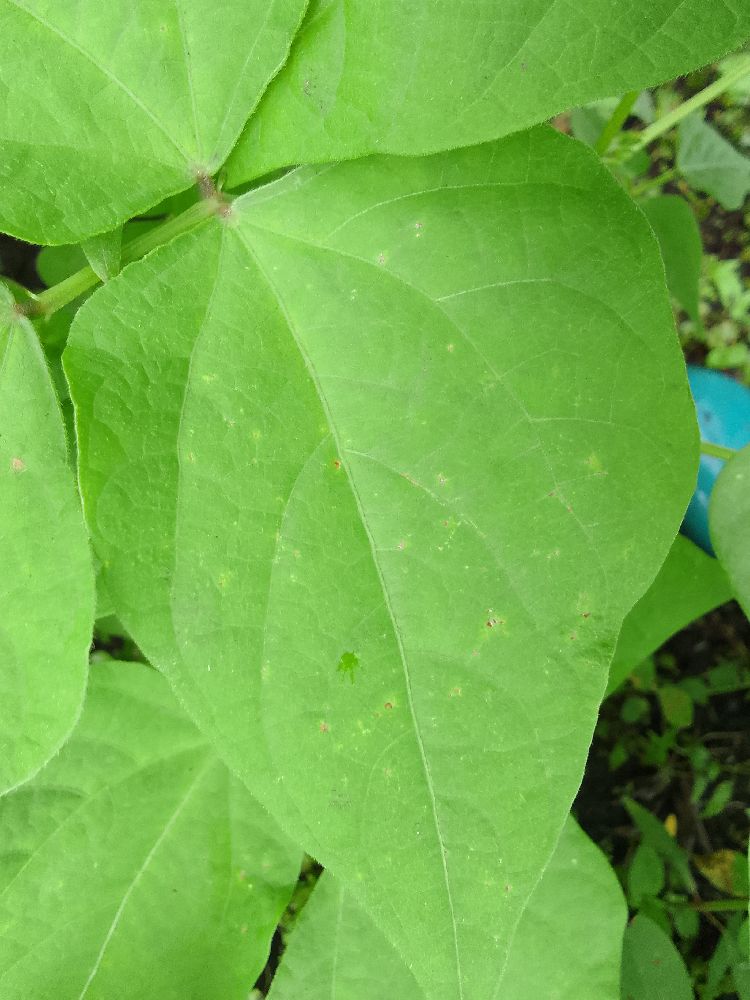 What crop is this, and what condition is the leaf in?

common bean, healthy
